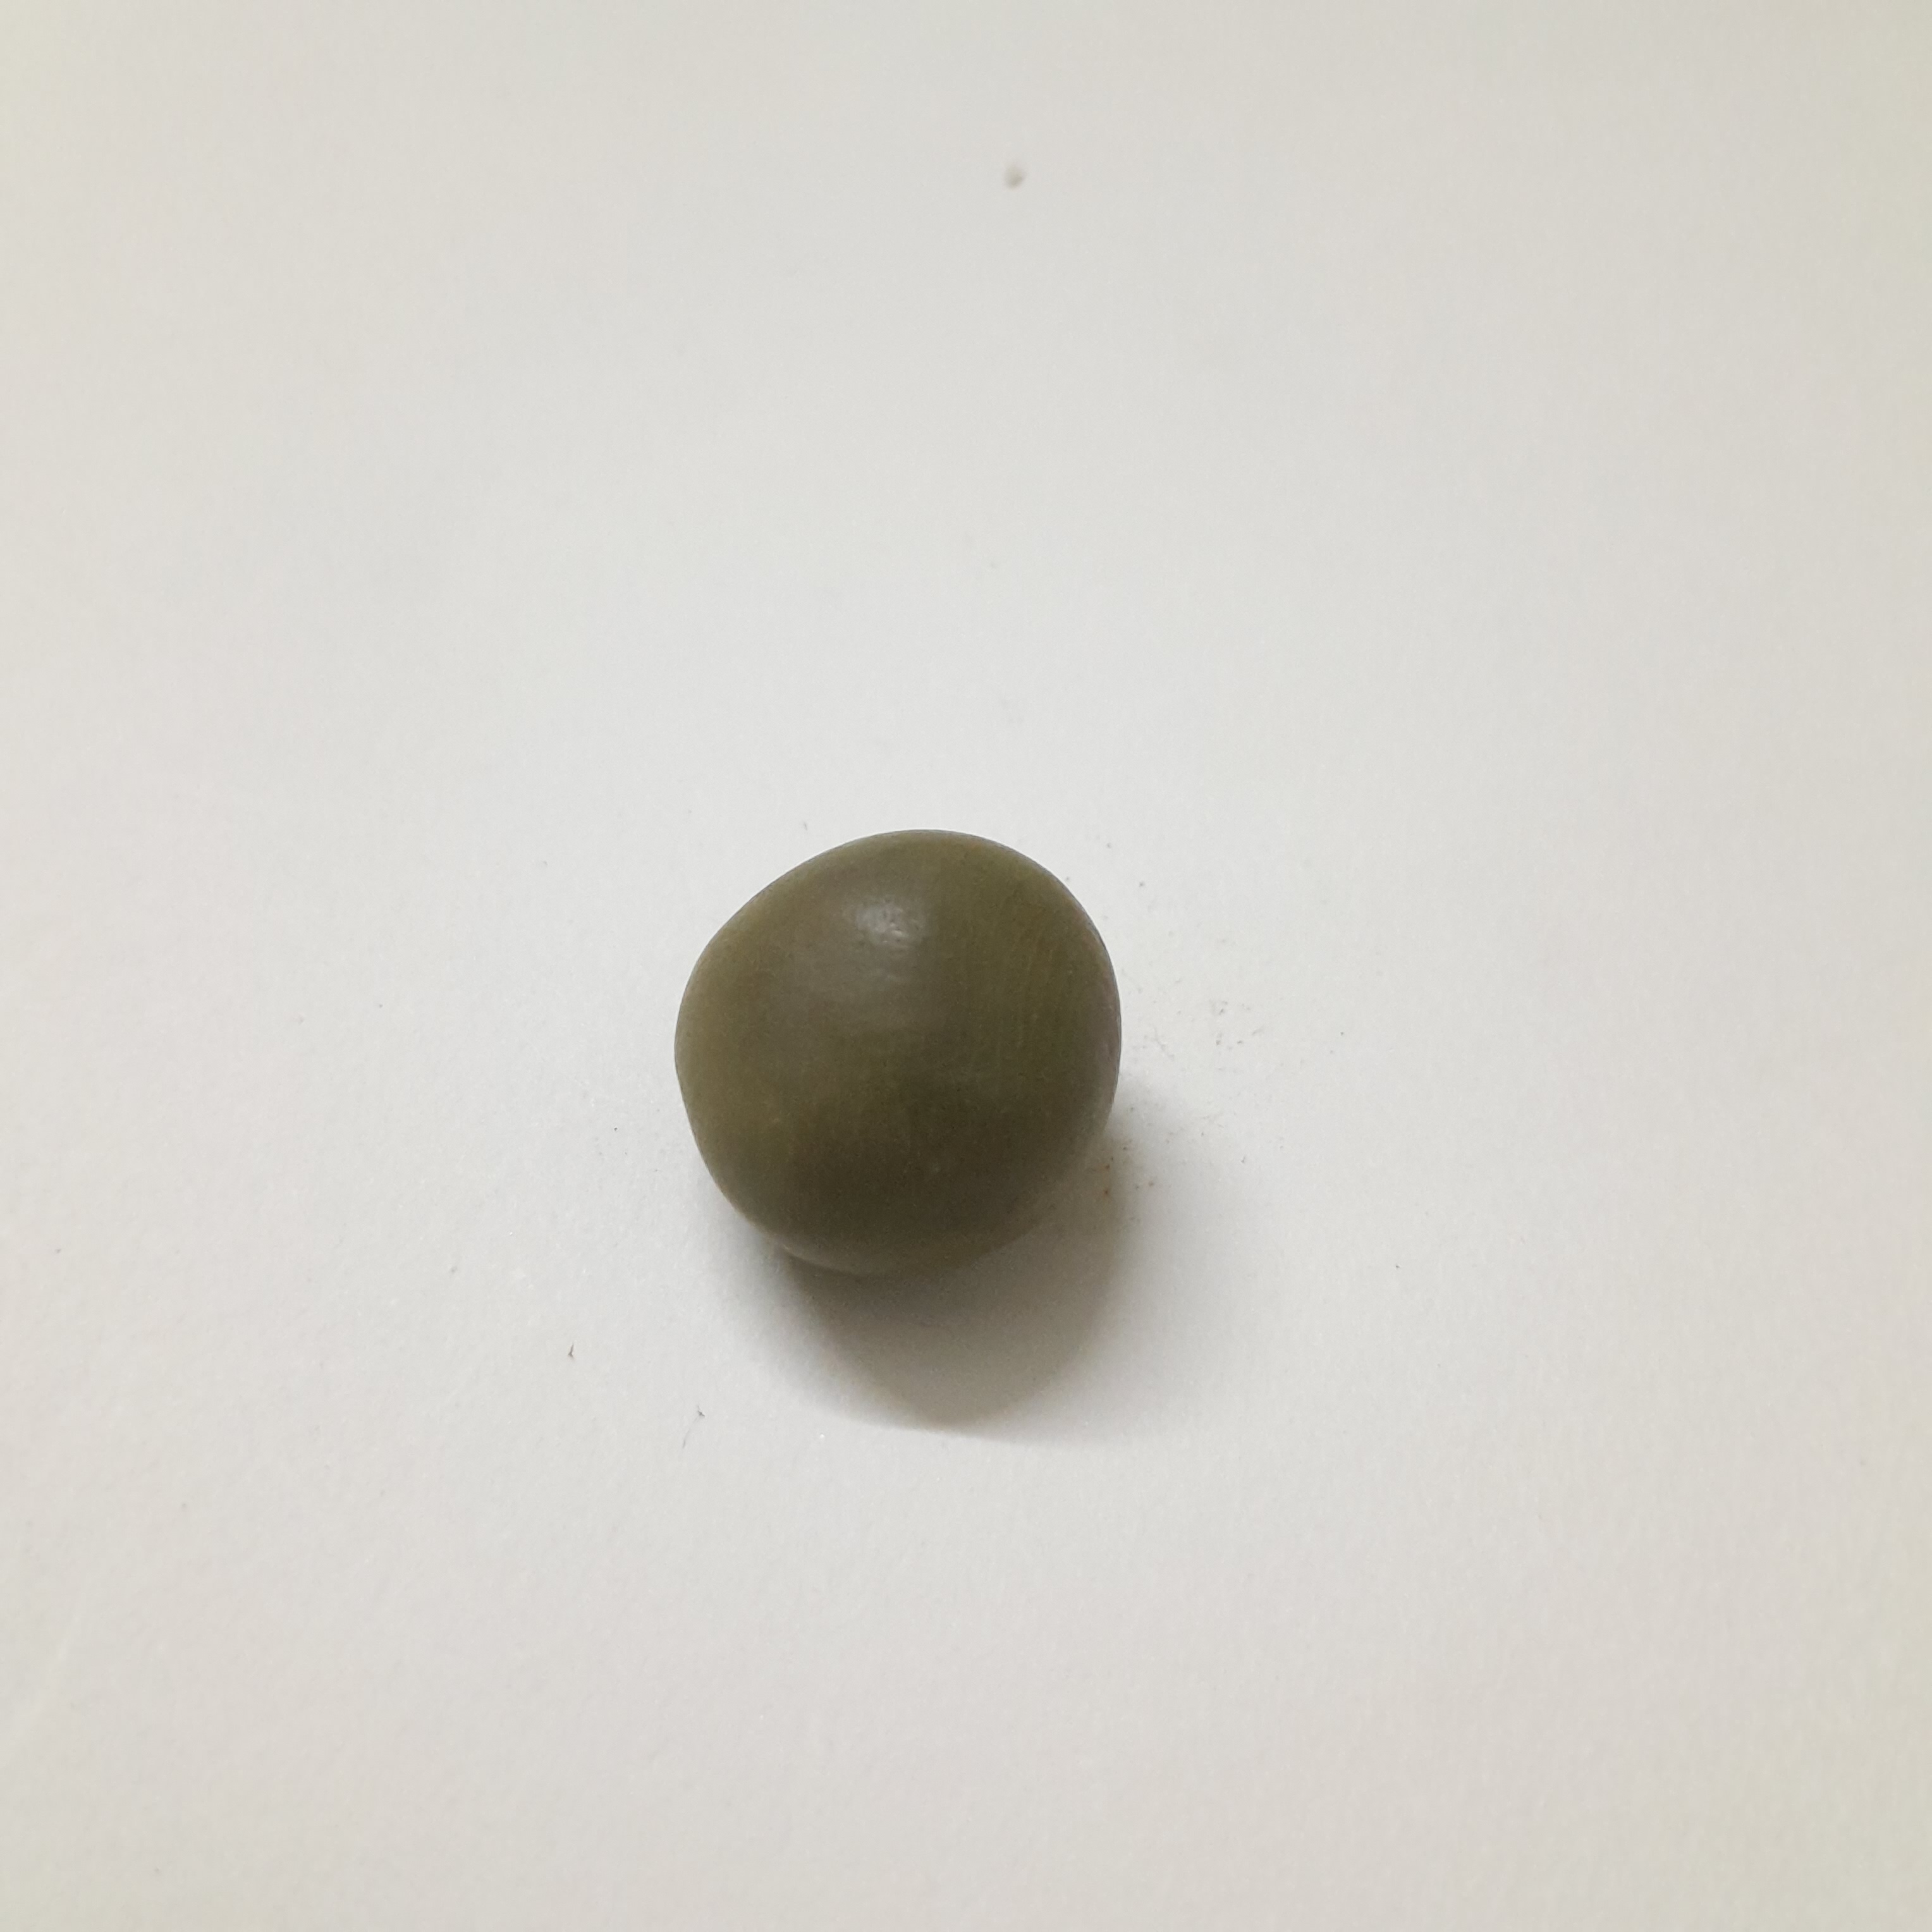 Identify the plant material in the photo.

sagargota
